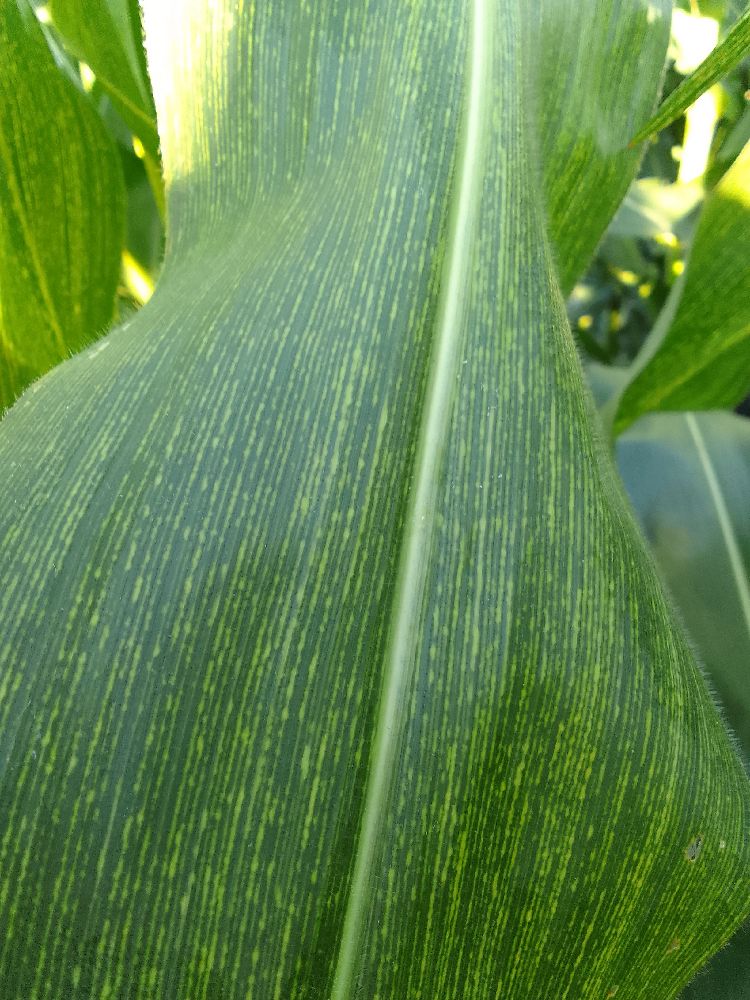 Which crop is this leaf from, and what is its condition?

maize, maize streak virus
